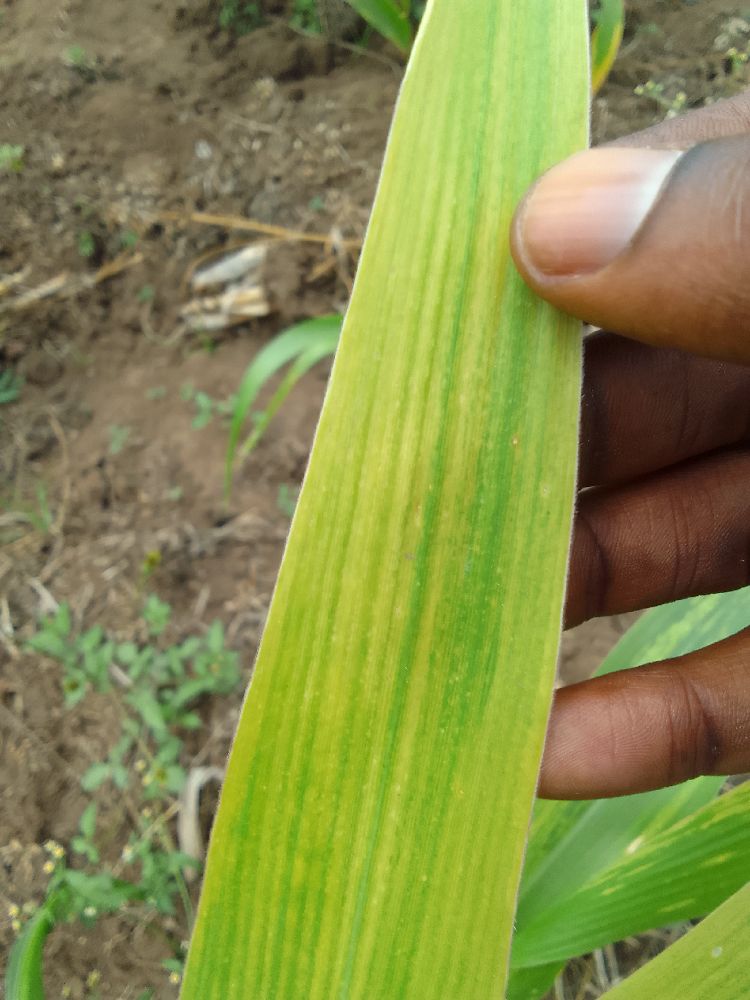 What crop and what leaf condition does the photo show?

maize, maize lethal necrosis
